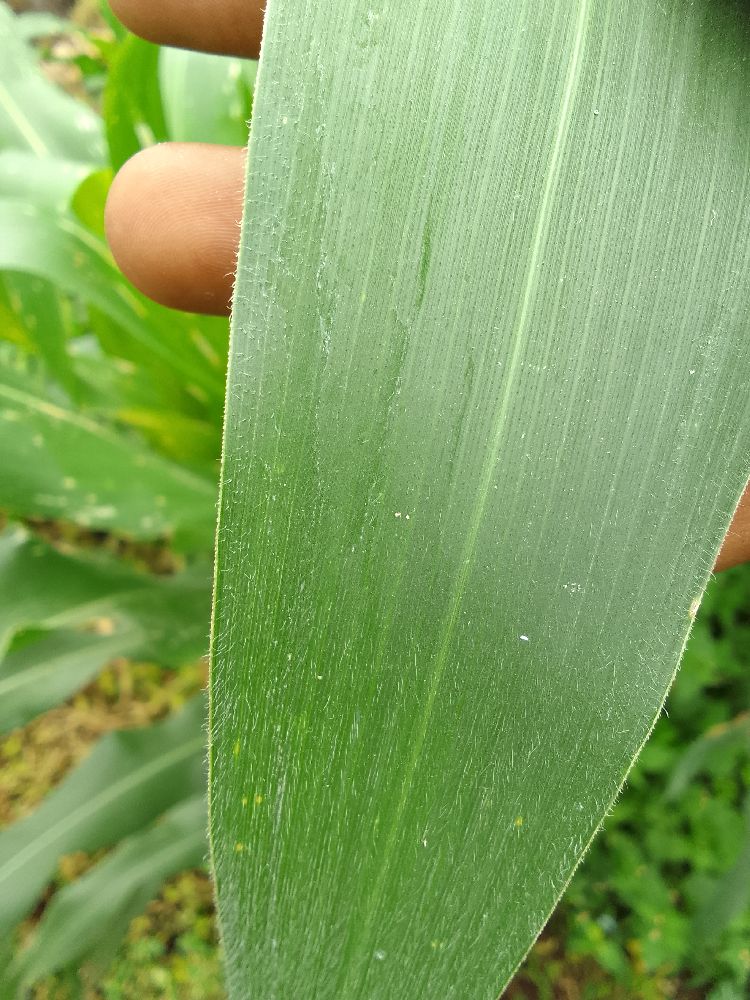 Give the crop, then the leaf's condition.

maize, healthy
